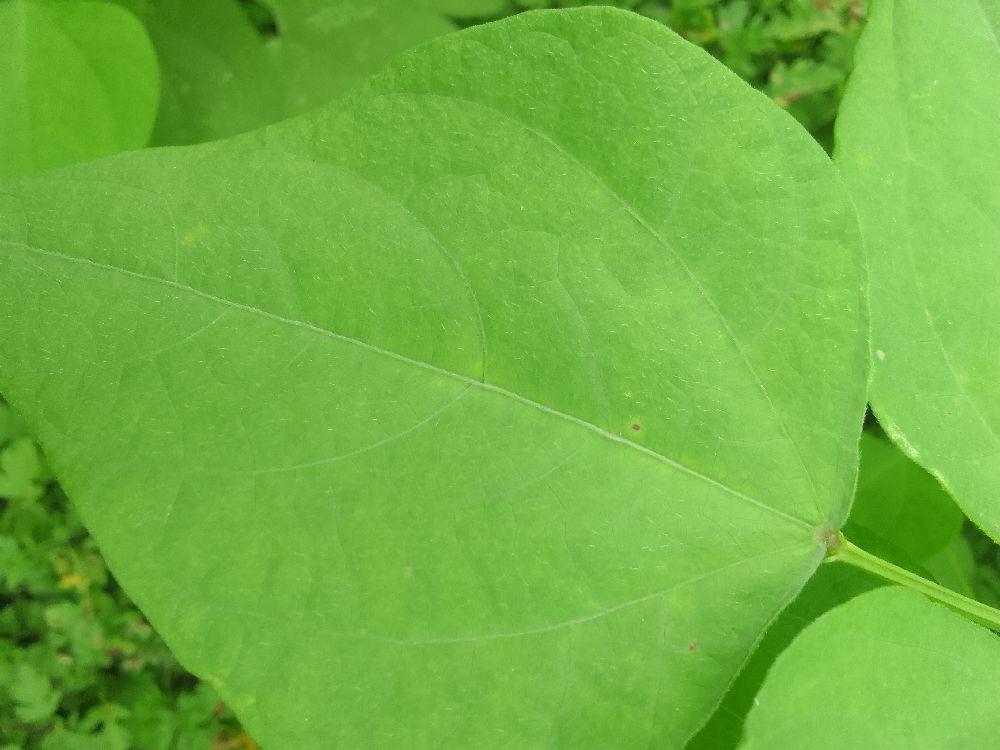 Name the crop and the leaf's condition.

common bean, healthy
